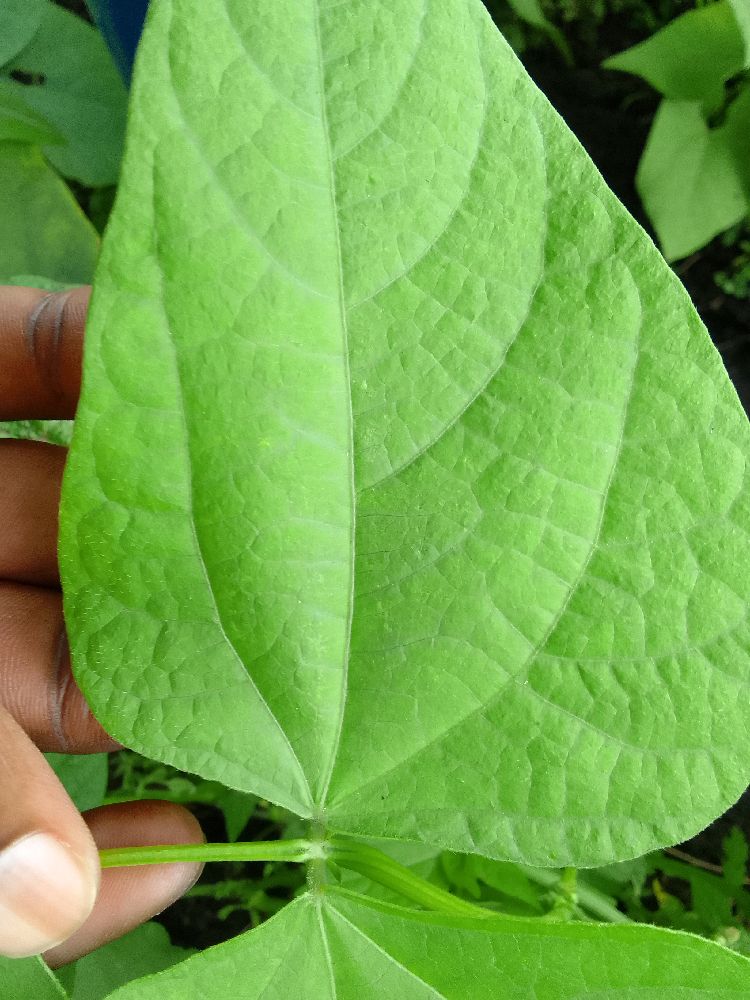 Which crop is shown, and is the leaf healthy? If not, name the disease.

common bean, healthy
